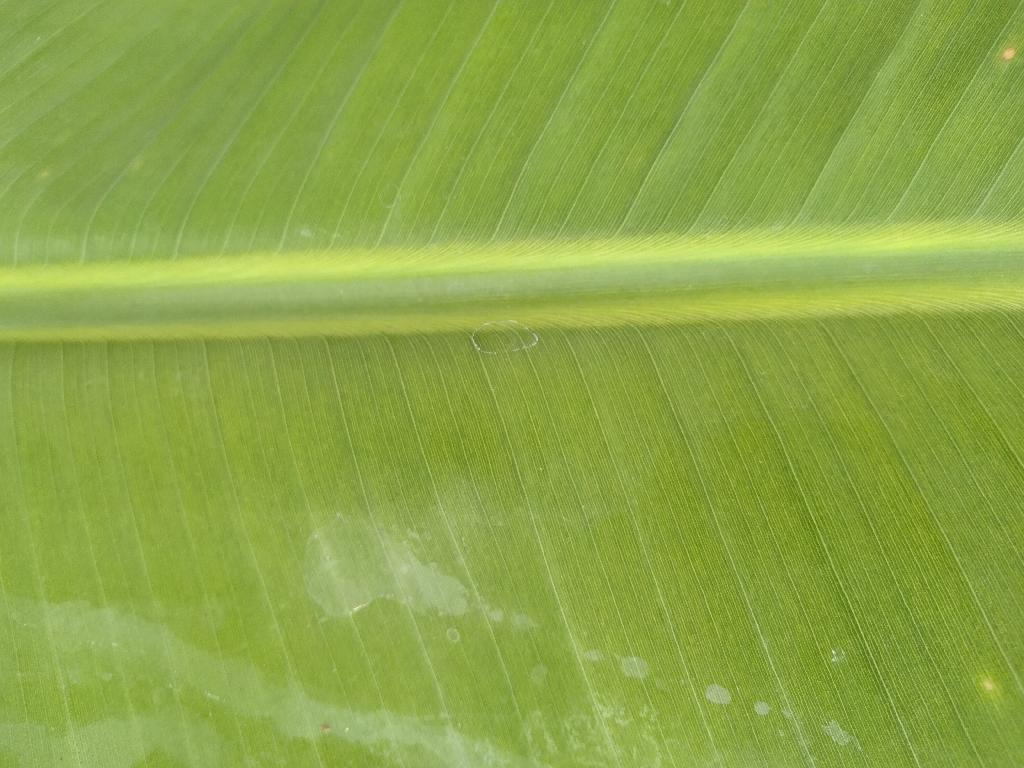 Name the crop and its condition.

banana, healthy
